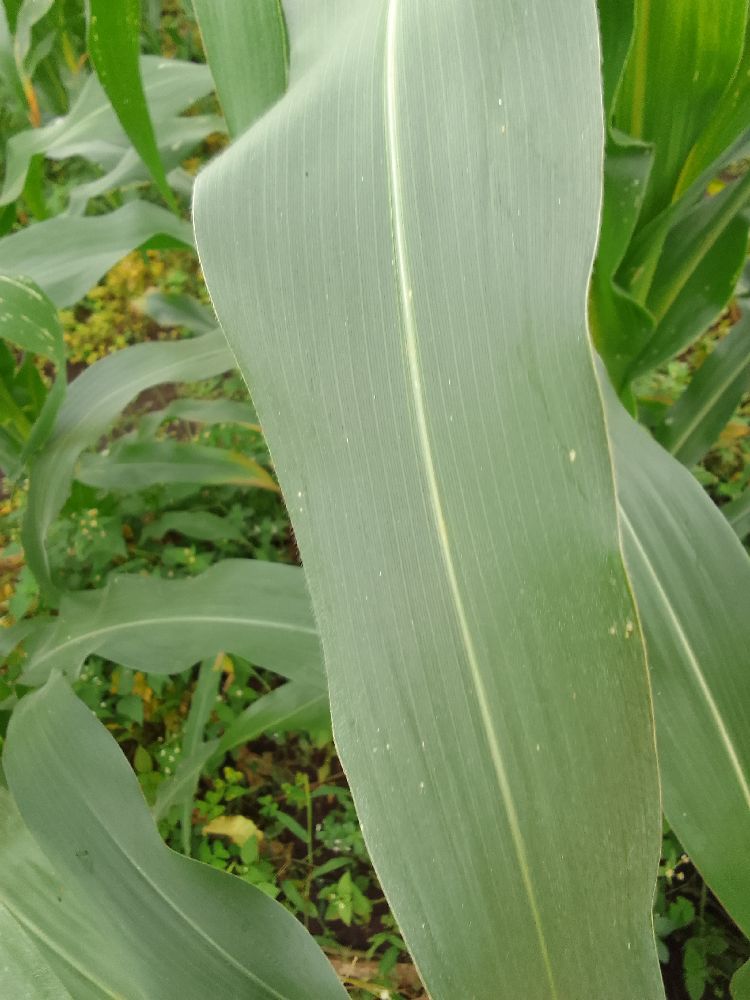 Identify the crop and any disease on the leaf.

maize, healthy
